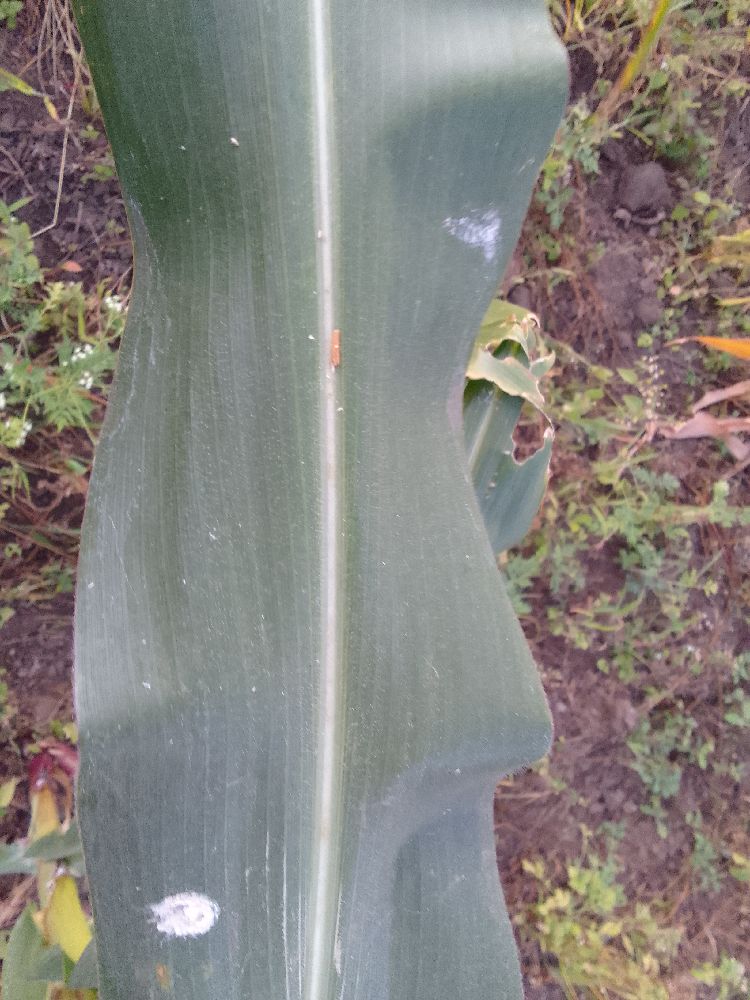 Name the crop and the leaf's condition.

maize, healthy
